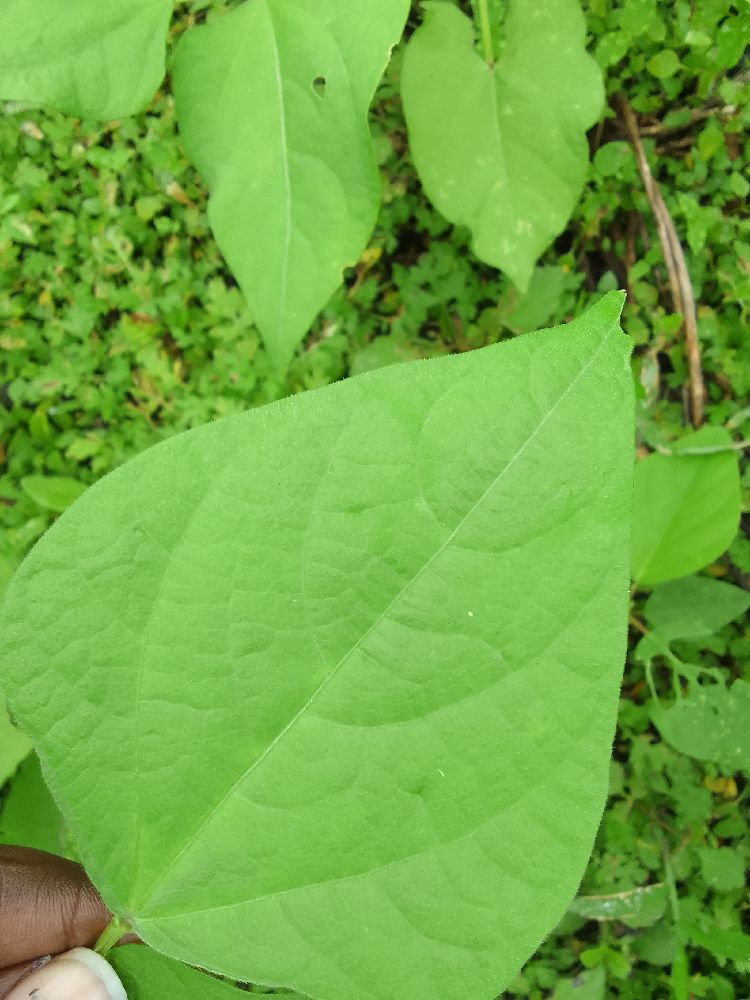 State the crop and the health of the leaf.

common bean, healthy
